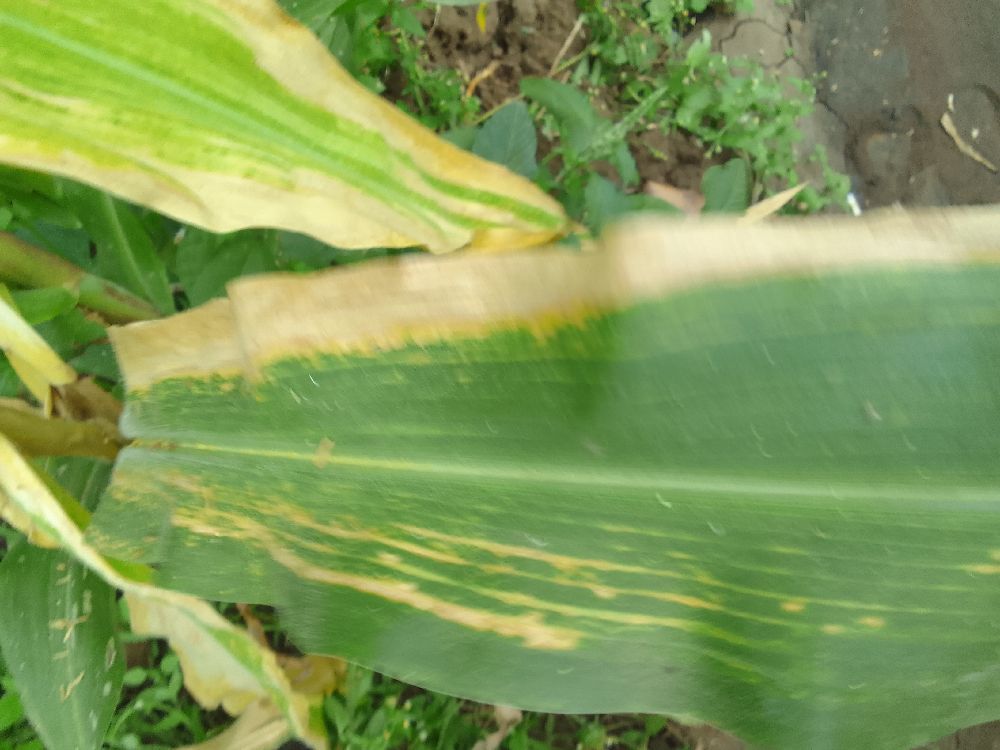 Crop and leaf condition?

maize, maize lethal necrosis
